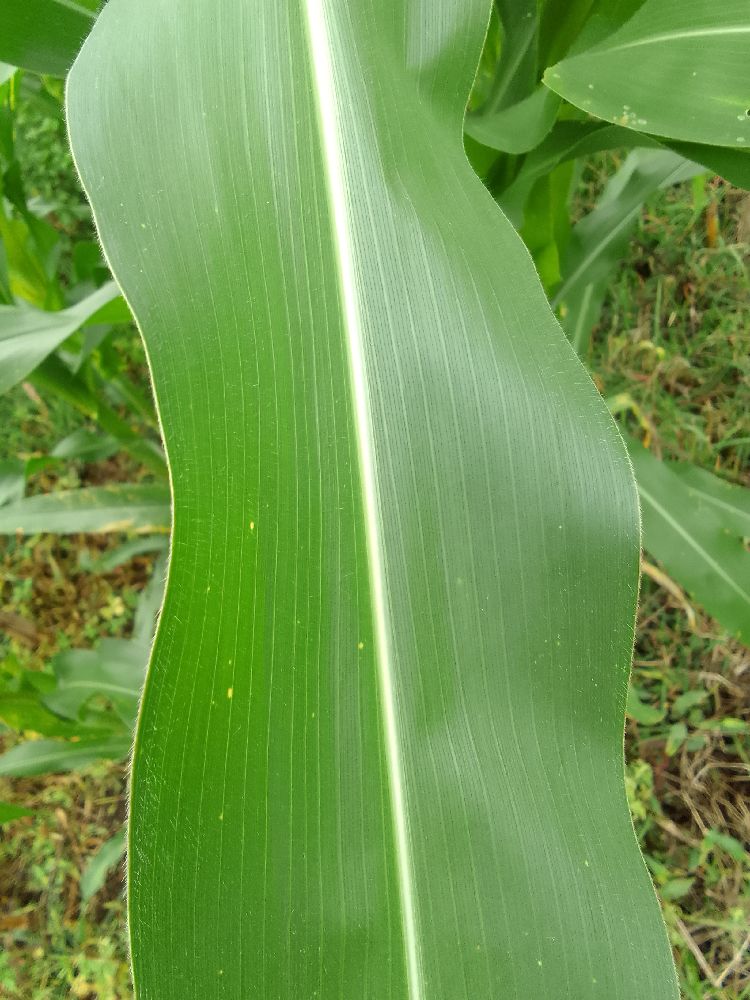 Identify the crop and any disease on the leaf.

maize, healthy
